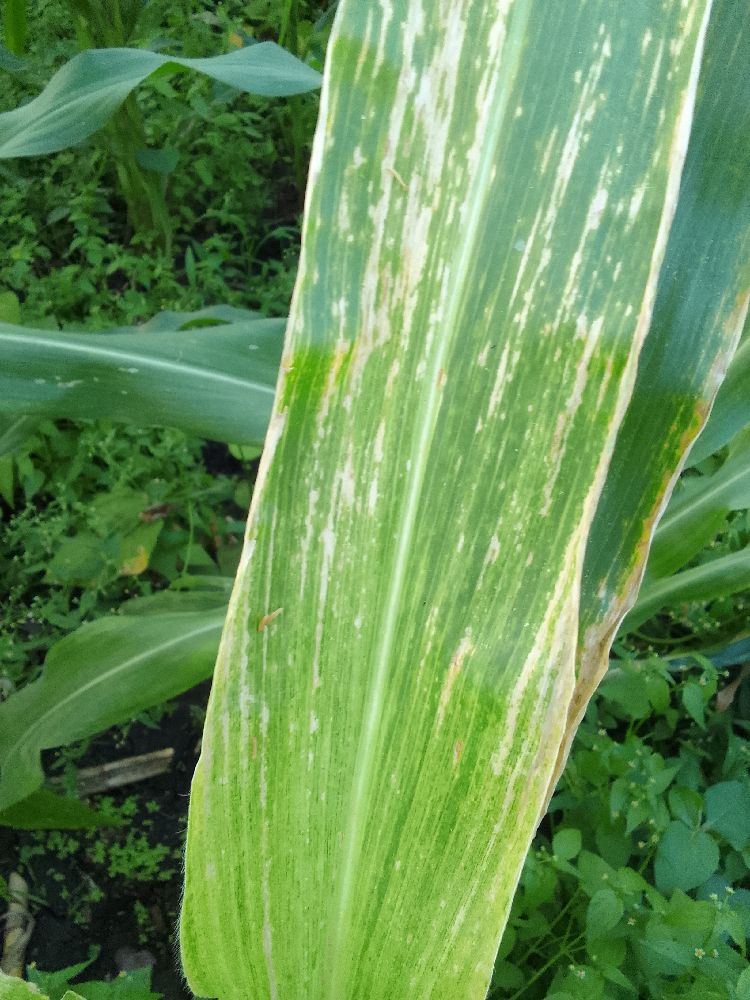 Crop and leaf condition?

maize, maize lethal necrosis
